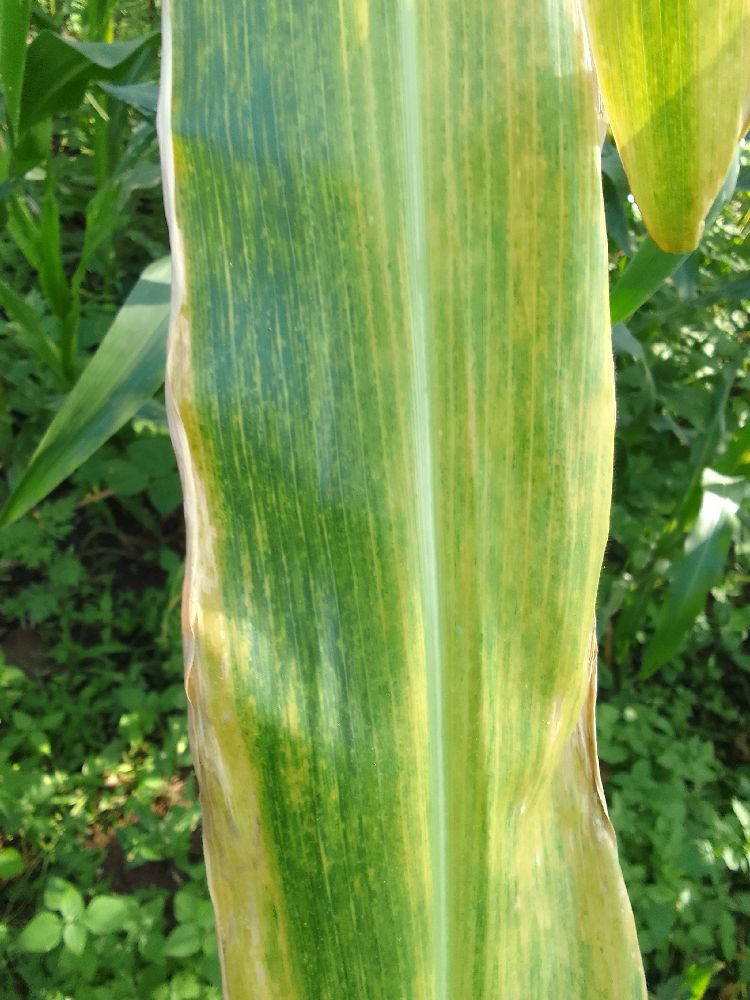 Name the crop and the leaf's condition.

maize, maize lethal necrosis
